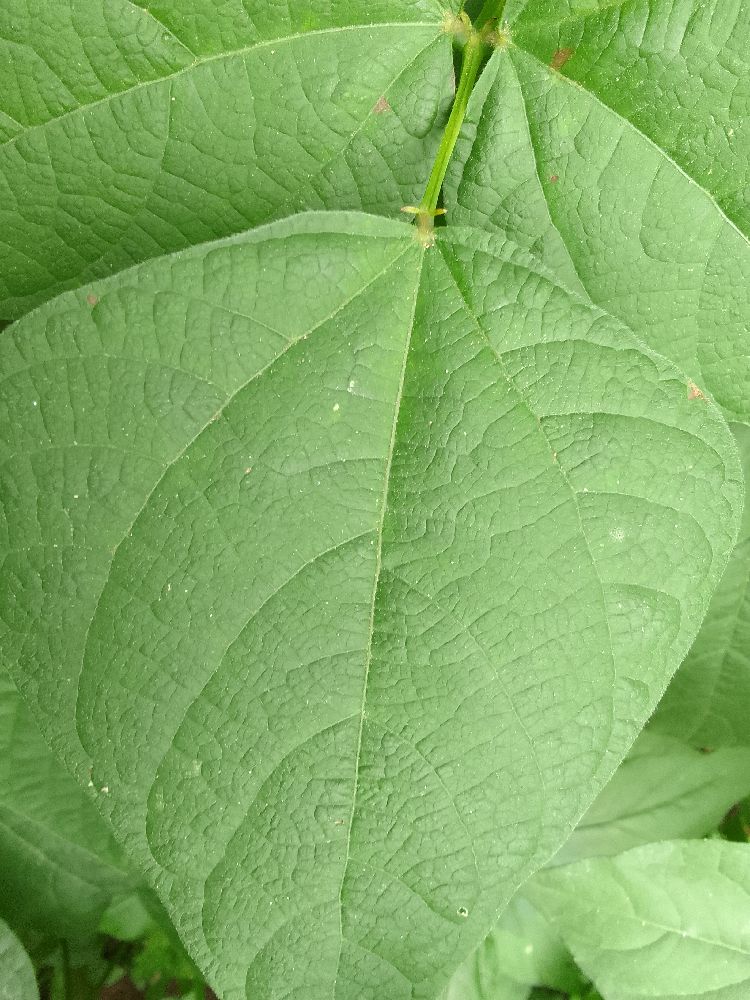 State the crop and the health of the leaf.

common bean, healthy
